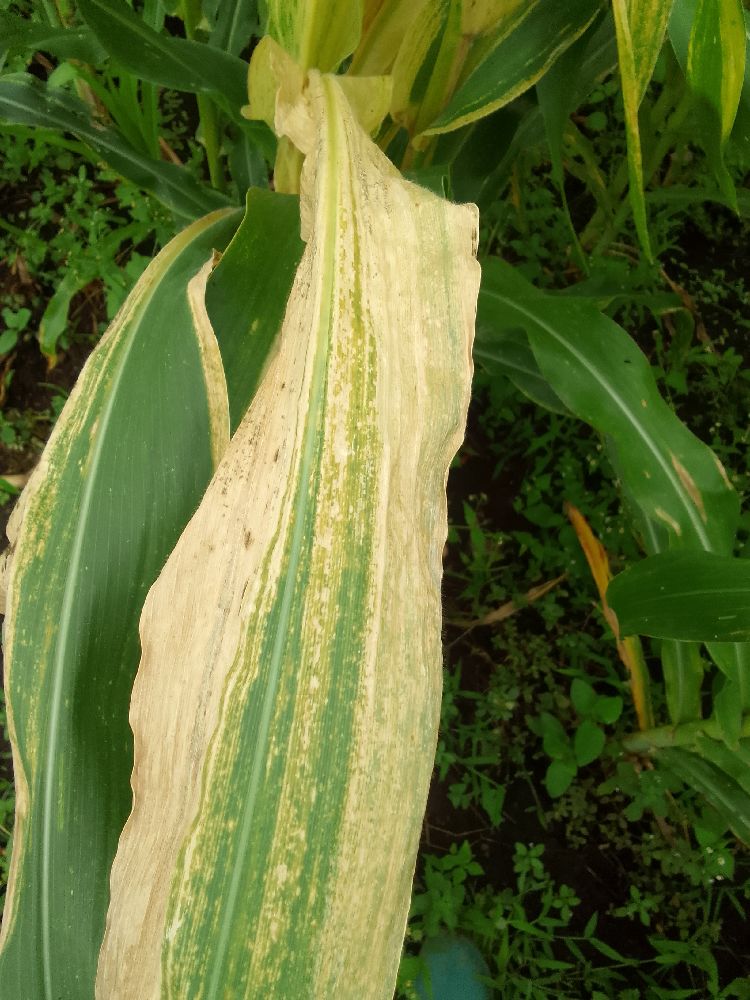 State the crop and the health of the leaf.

maize, maize lethal necrosis
